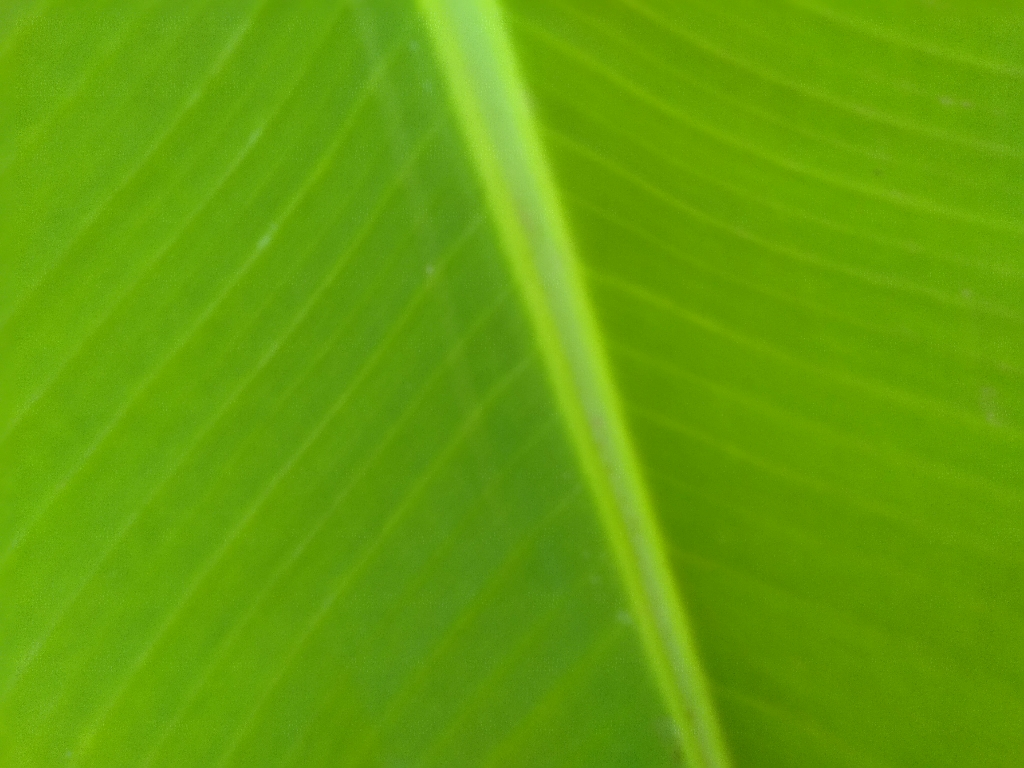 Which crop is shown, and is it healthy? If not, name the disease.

banana, healthy
